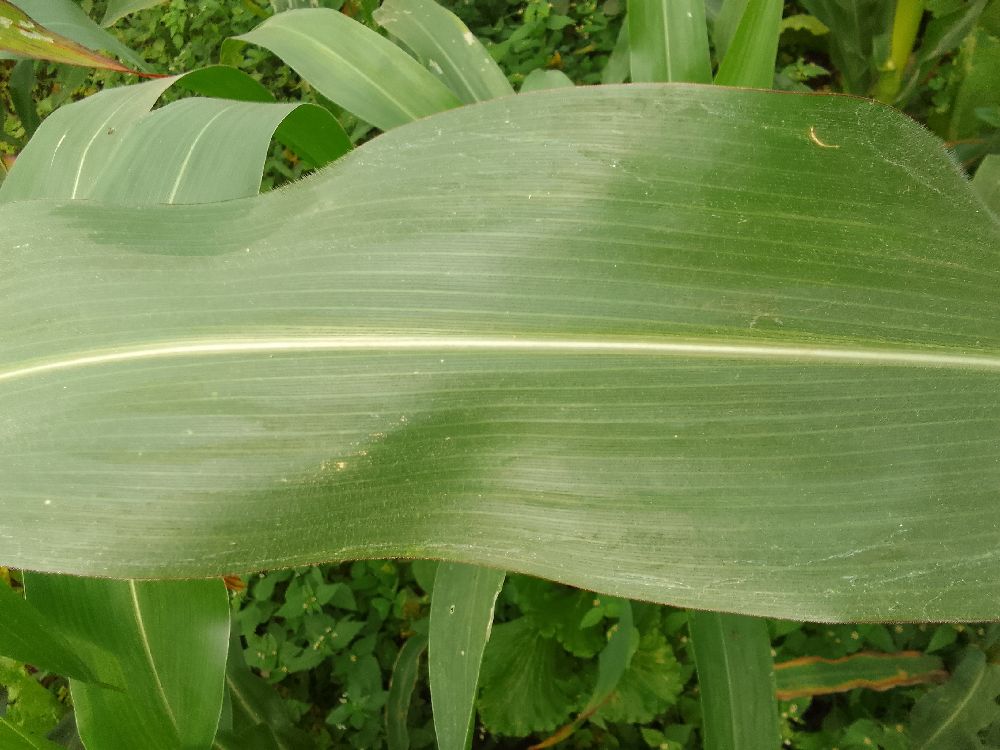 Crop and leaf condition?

maize, healthy
